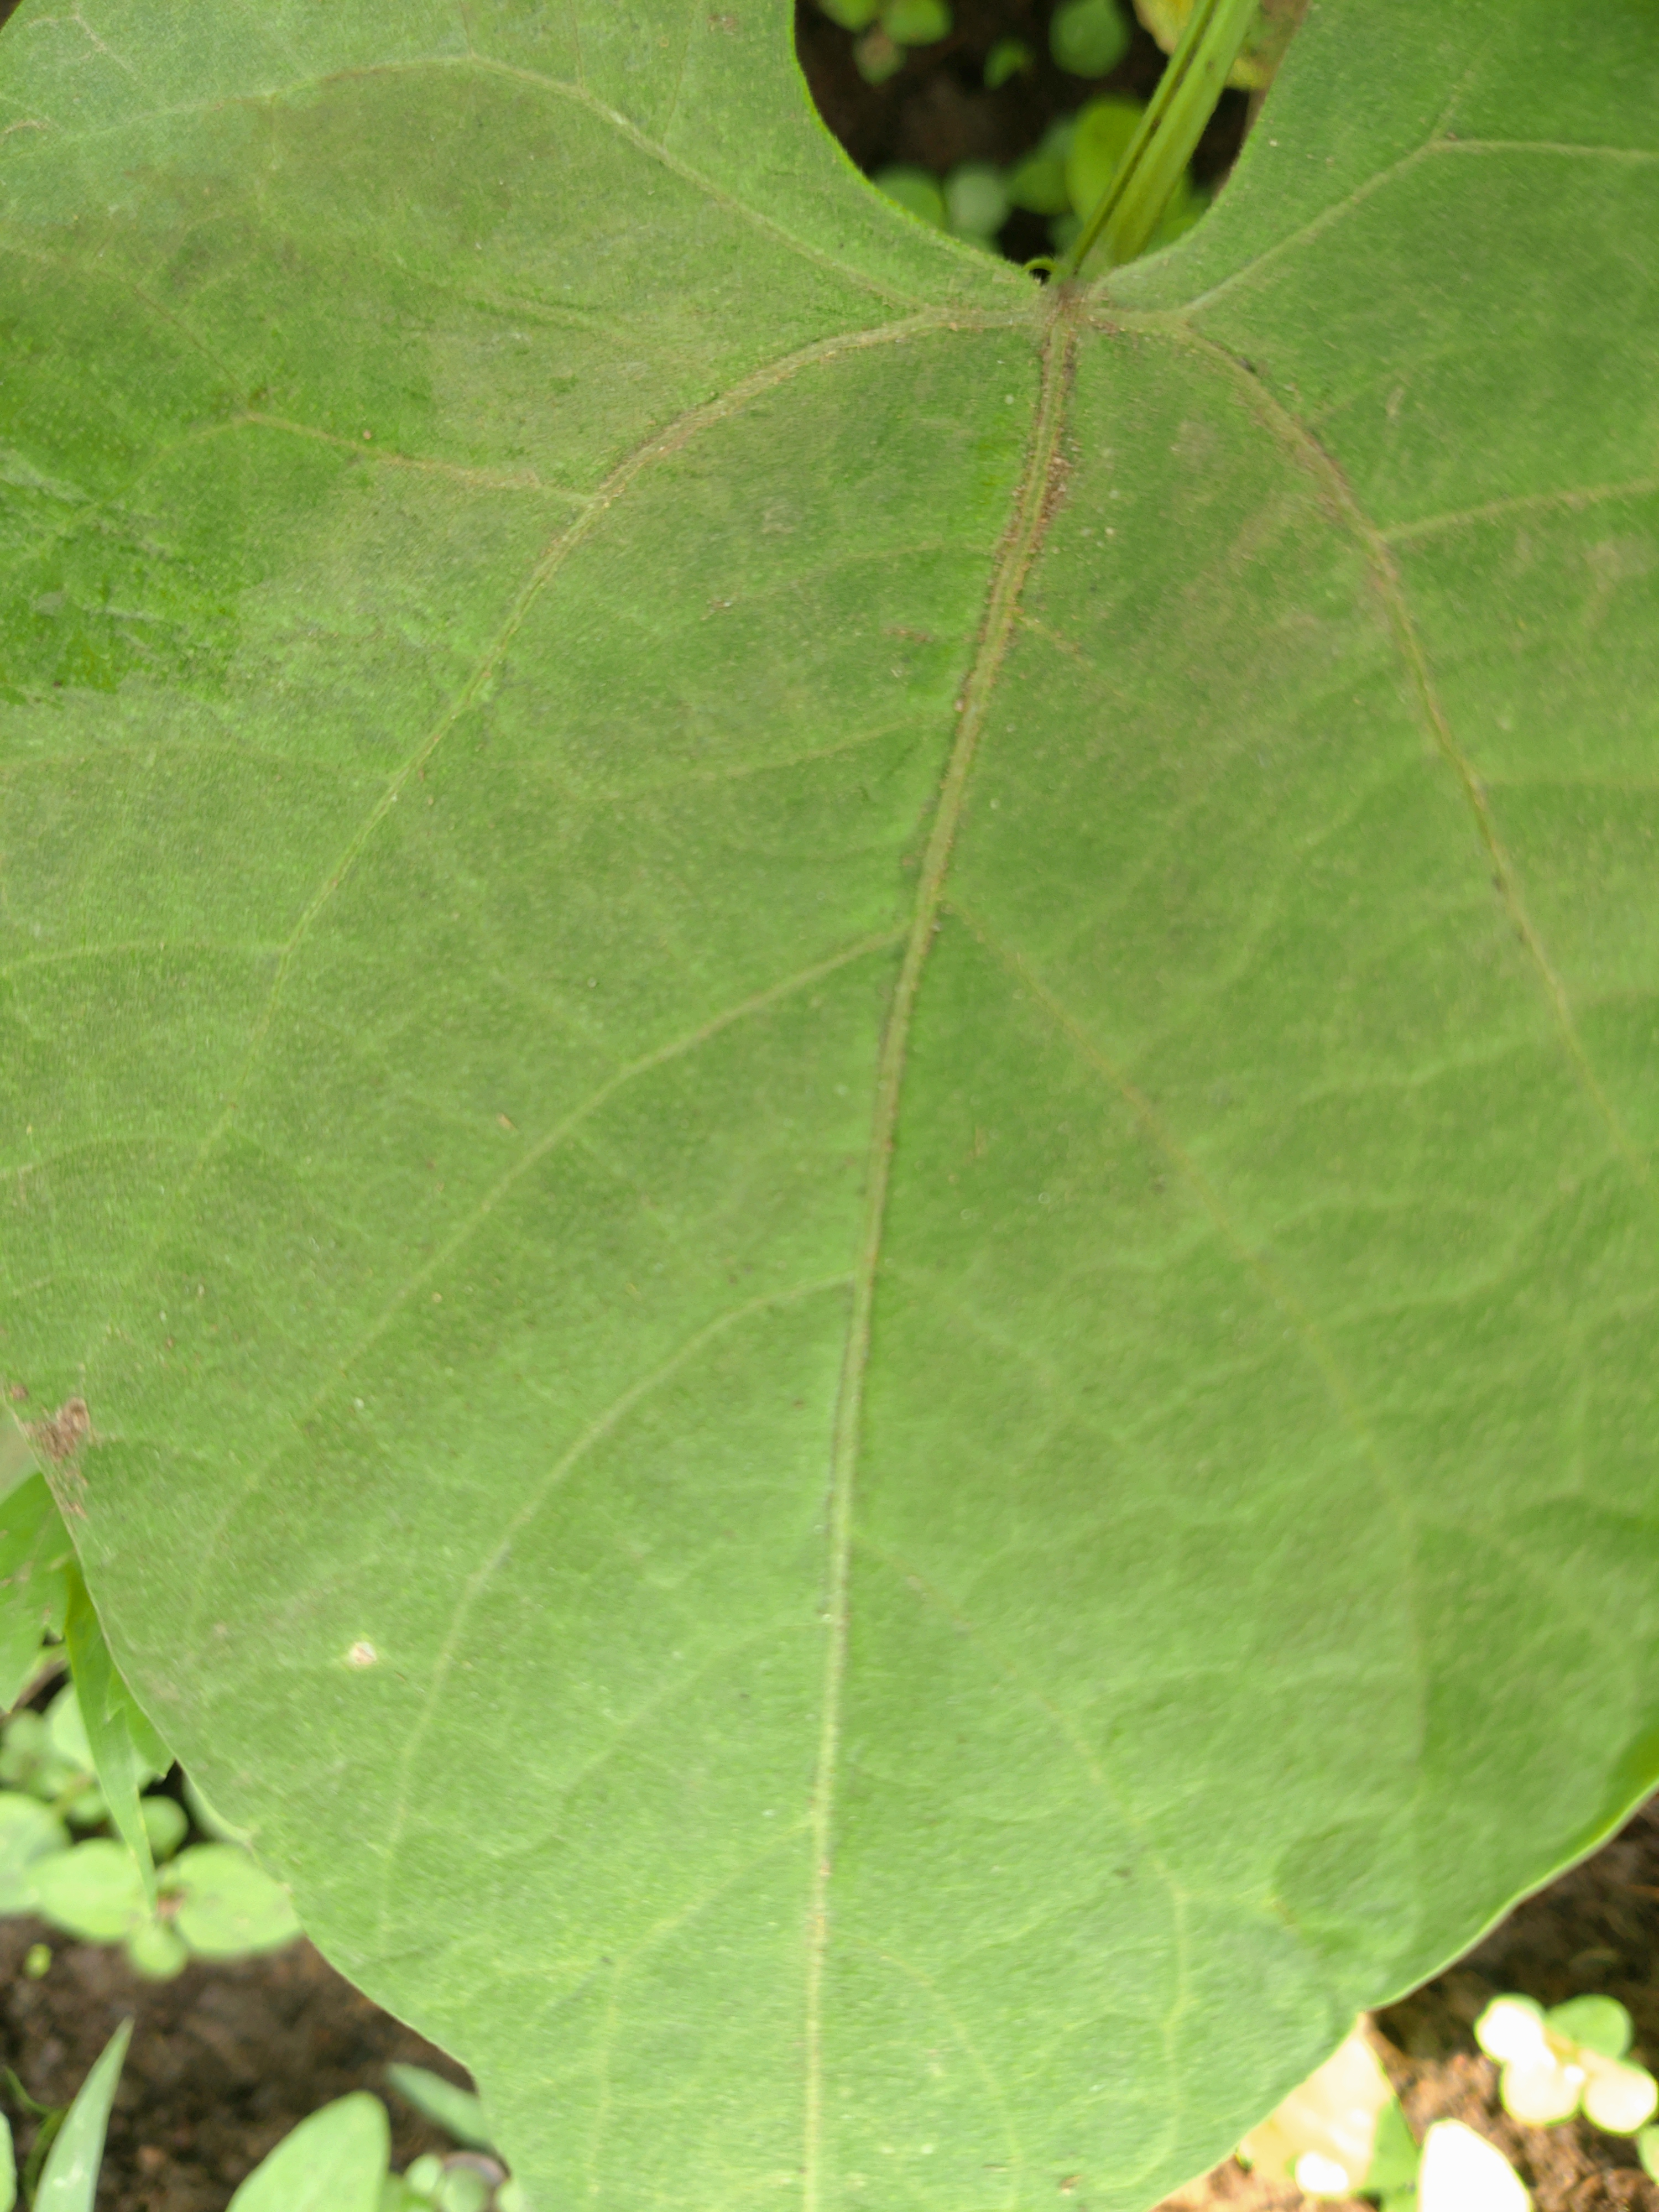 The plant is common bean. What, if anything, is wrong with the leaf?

healthy
